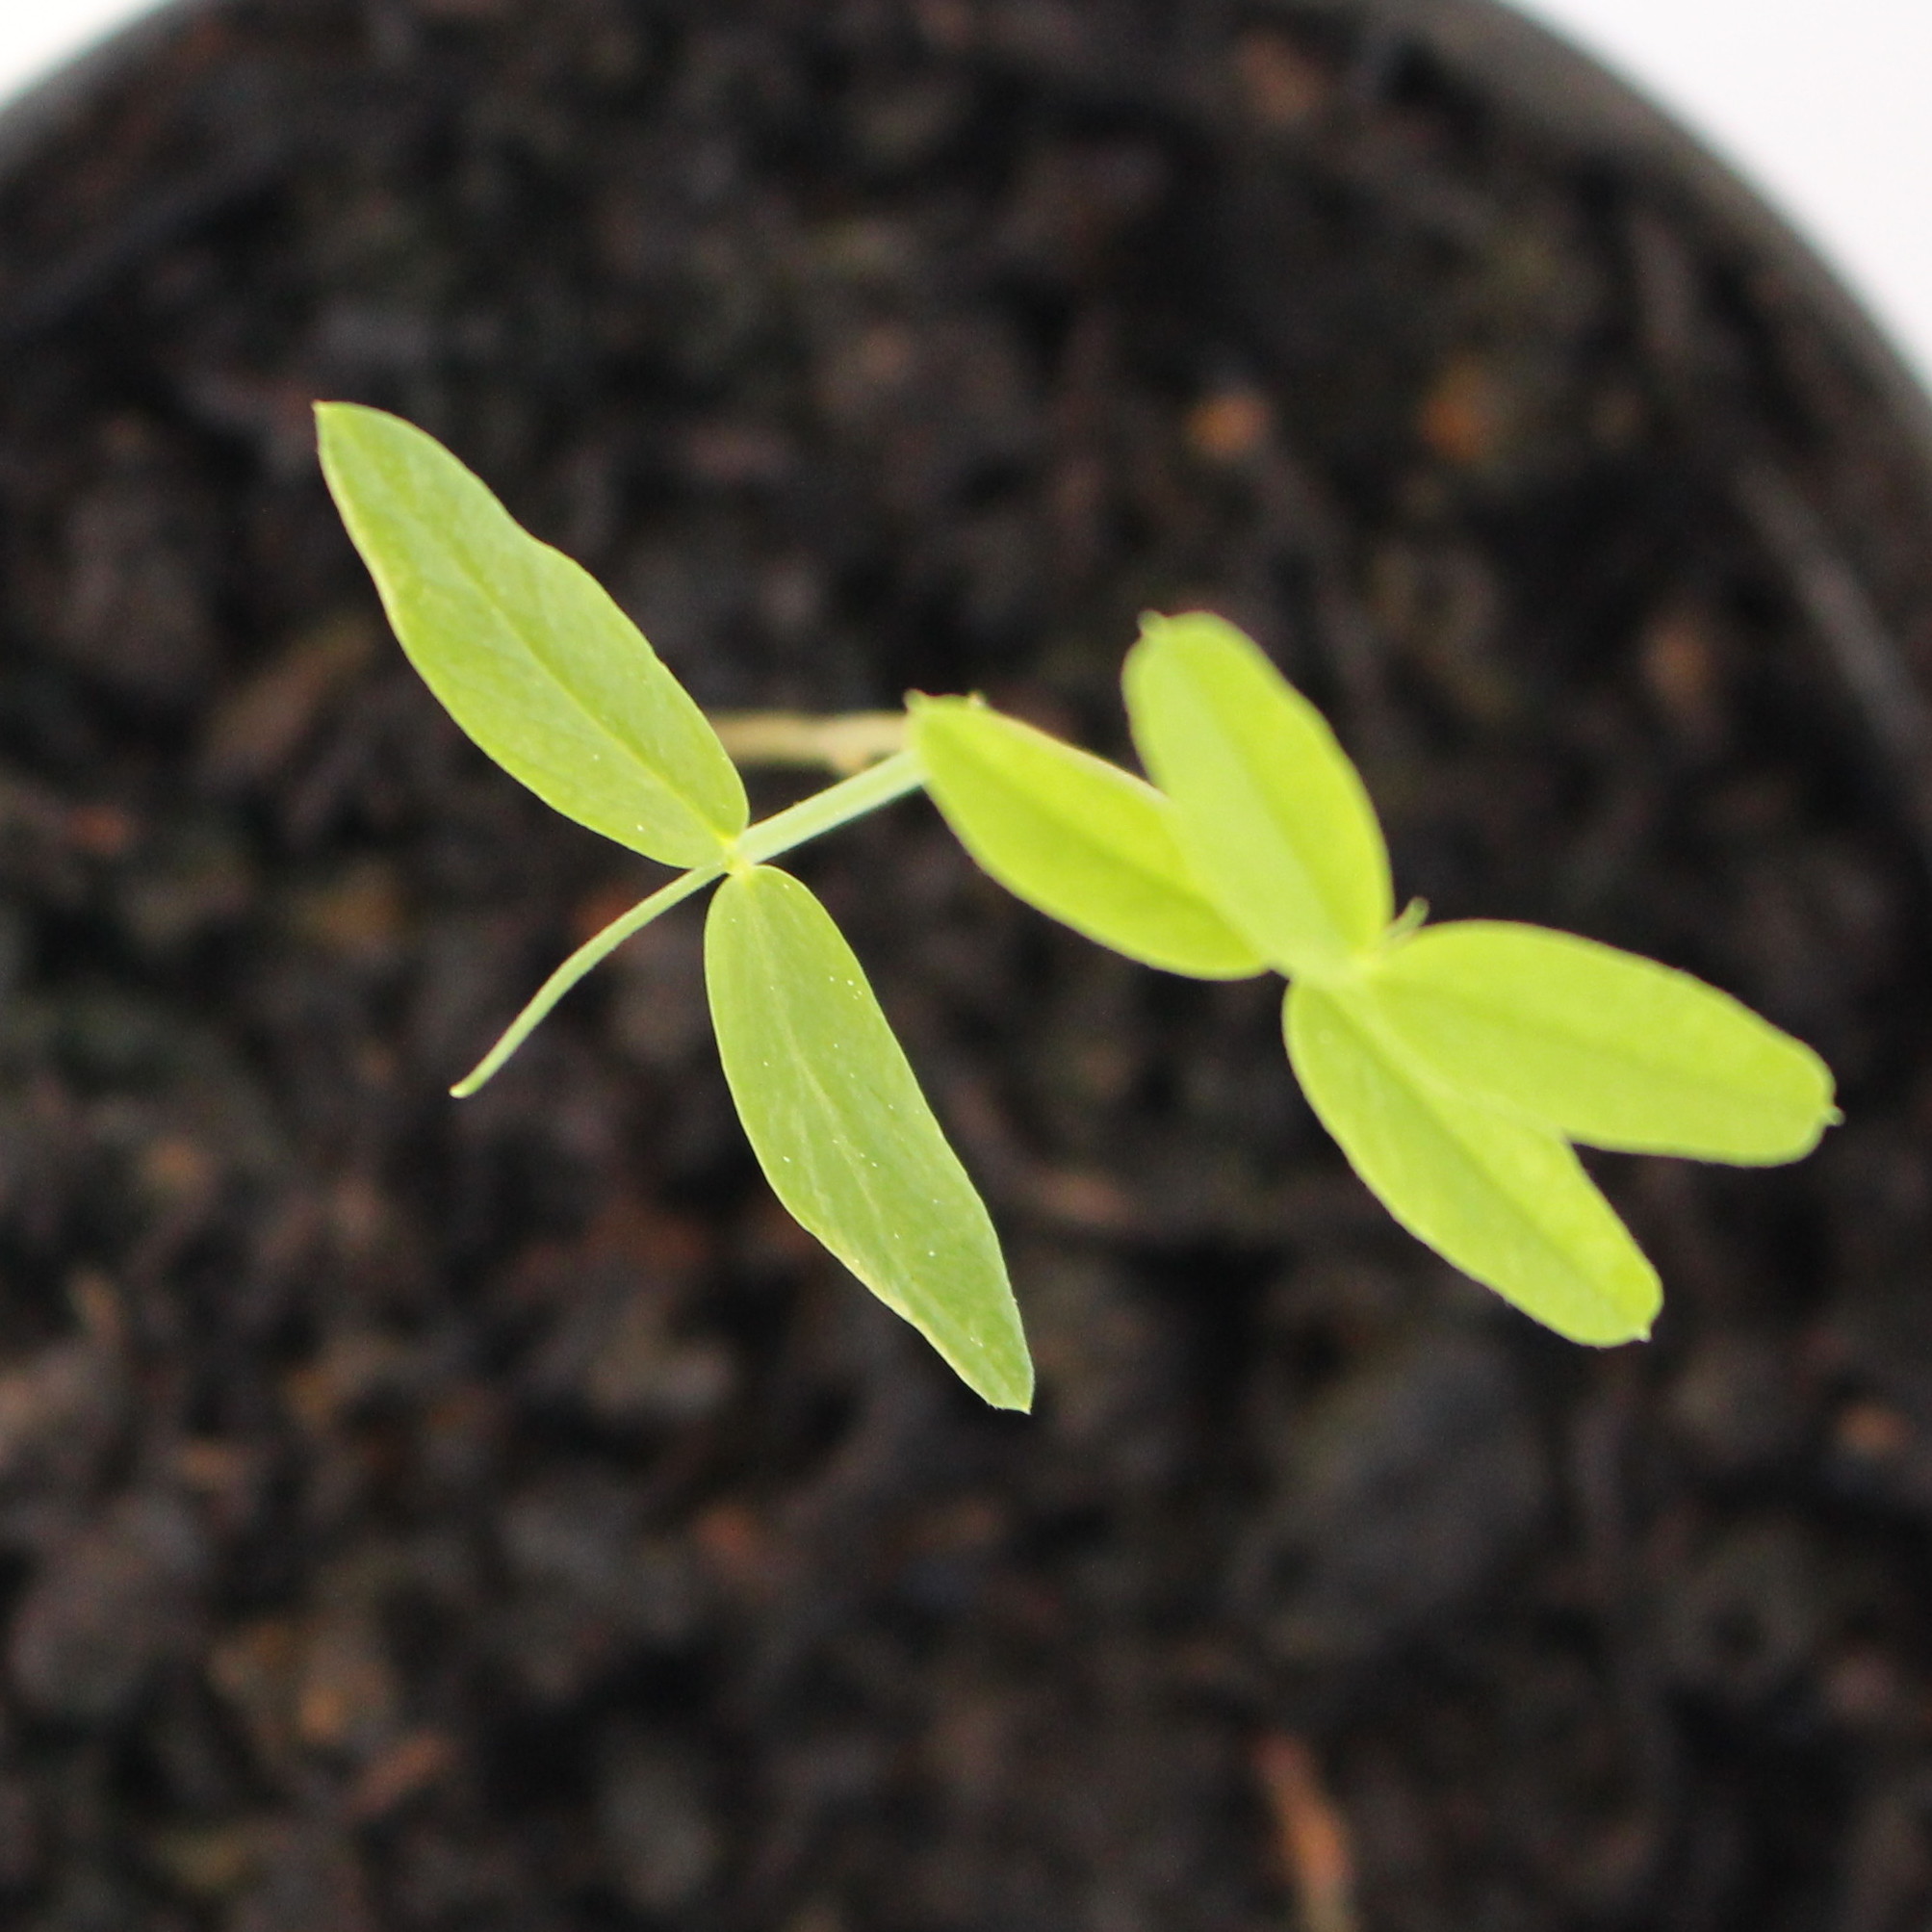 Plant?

Vicia sativa
